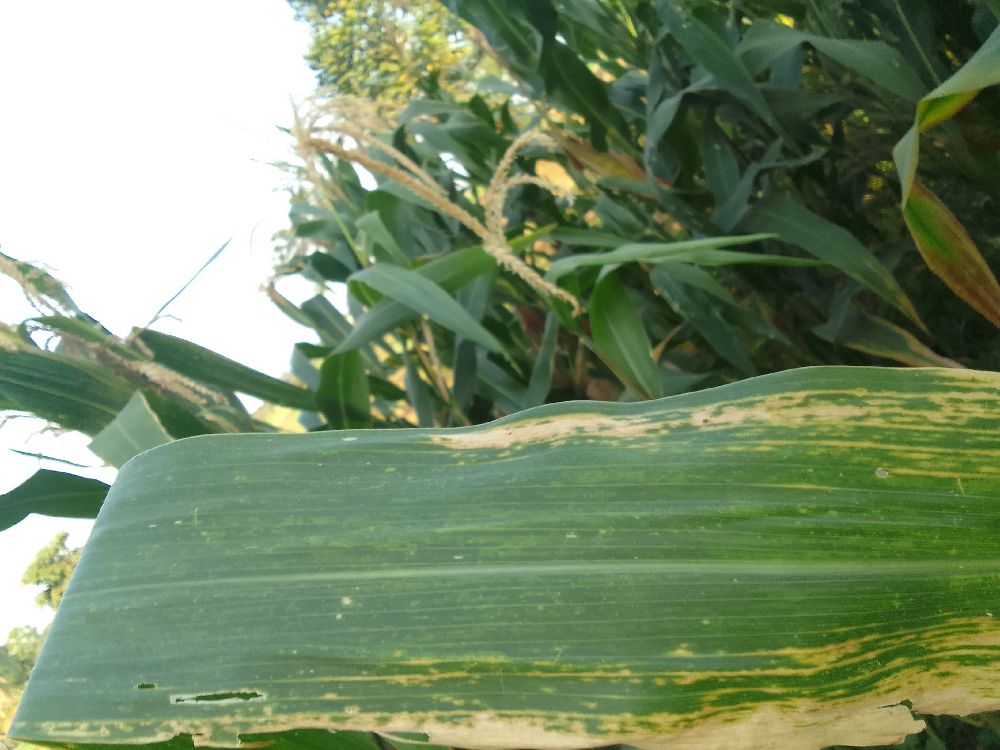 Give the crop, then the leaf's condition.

maize, maize lethal necrosis
